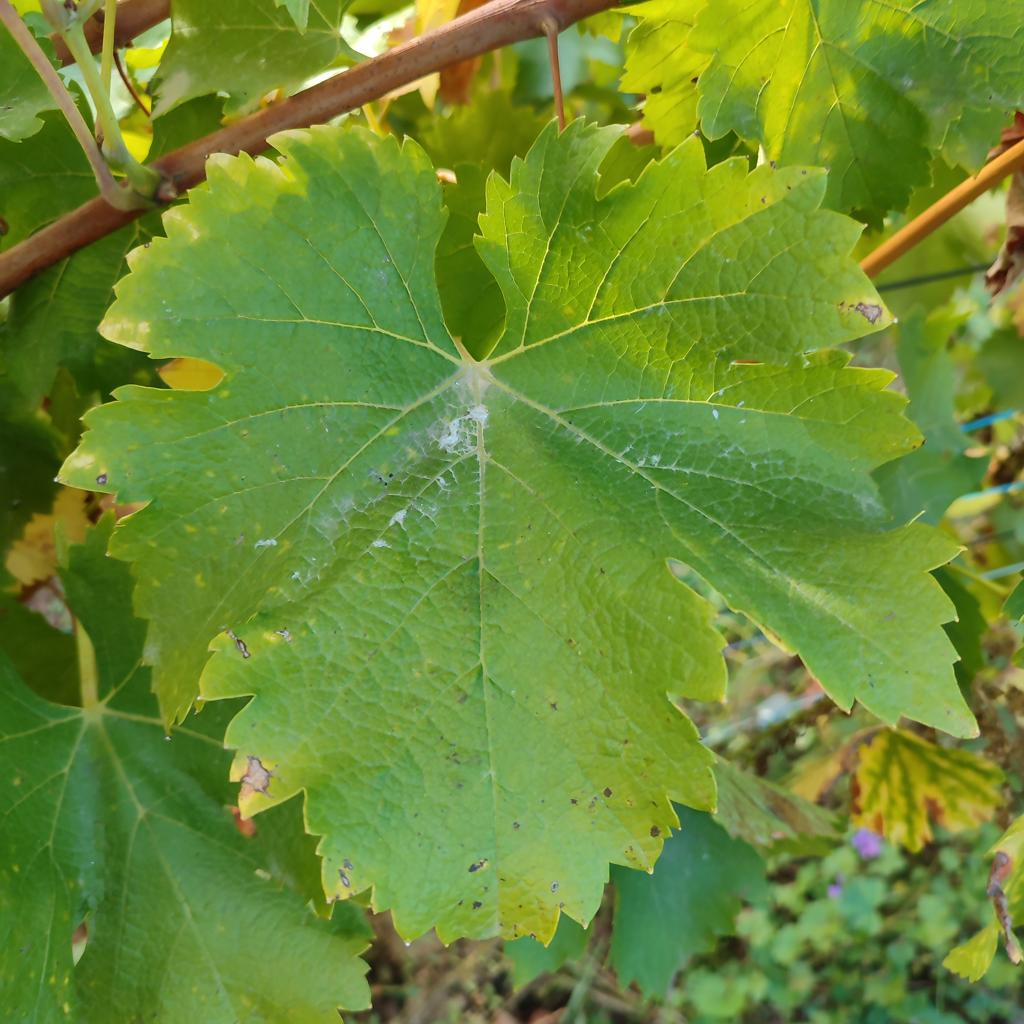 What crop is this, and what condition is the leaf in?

grapevine, powdery mildew
